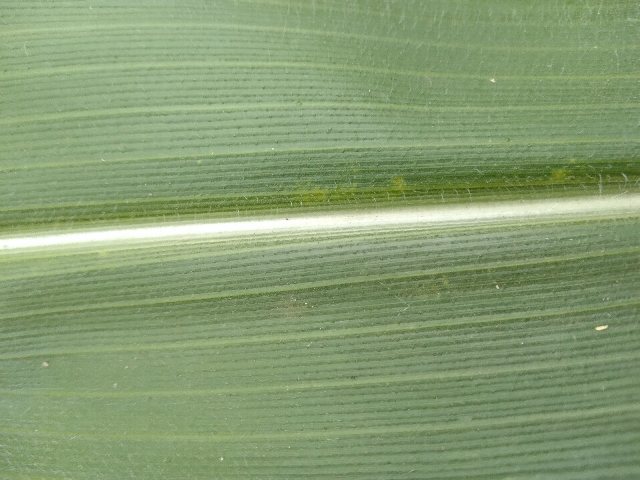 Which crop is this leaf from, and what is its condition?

maize, healthy
